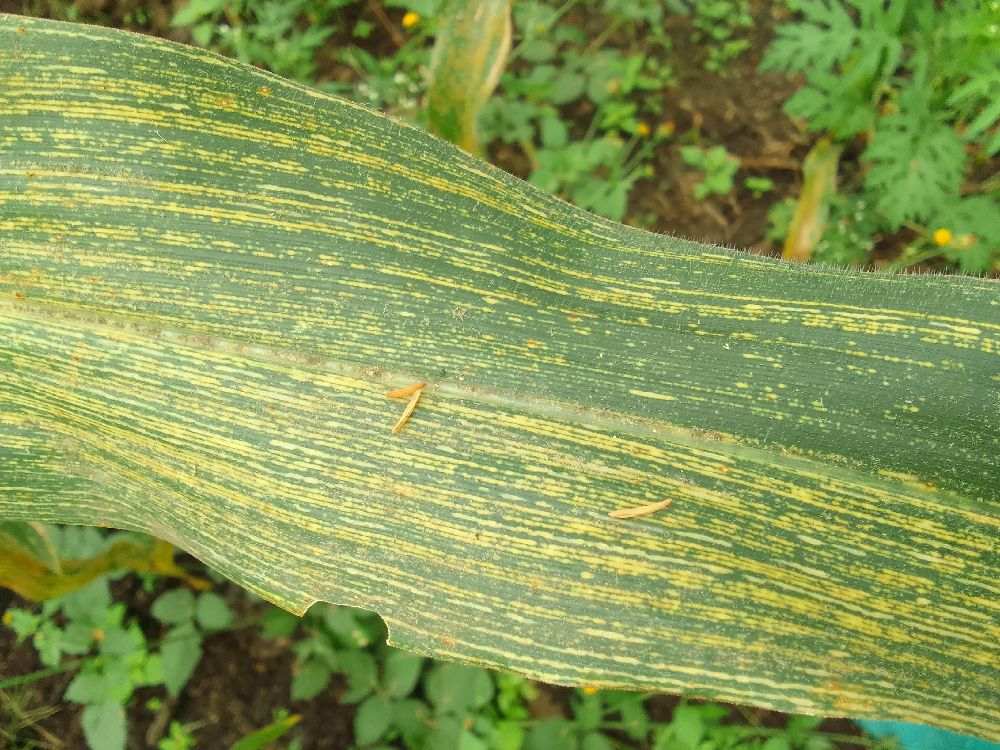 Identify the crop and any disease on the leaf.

maize, maize streak virus
